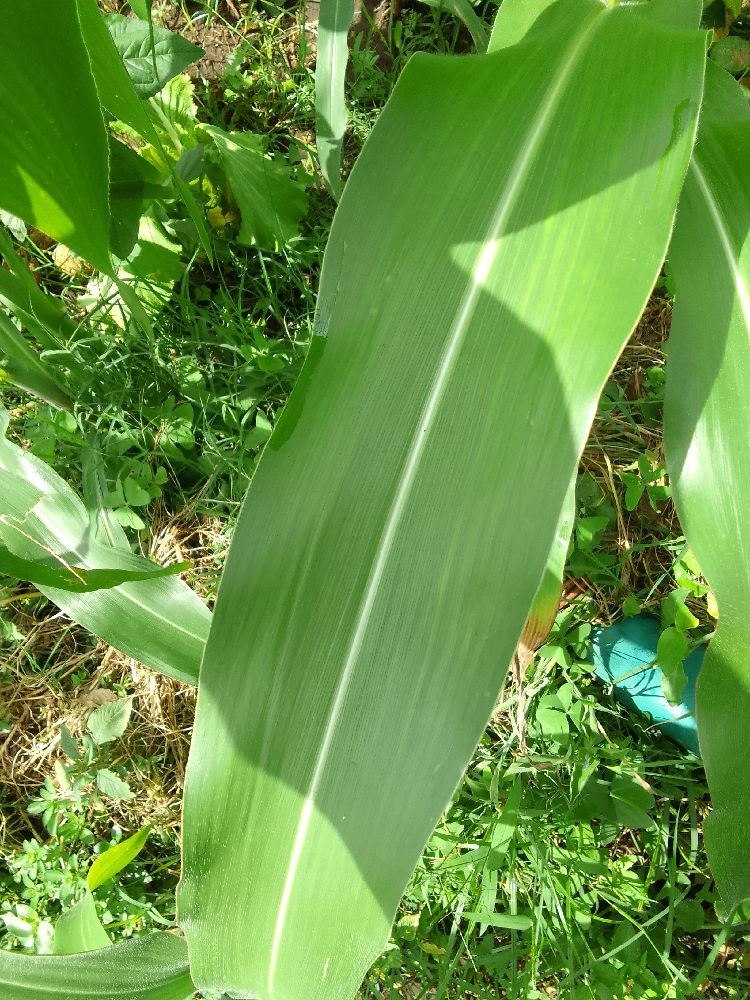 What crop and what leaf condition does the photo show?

maize, healthy
